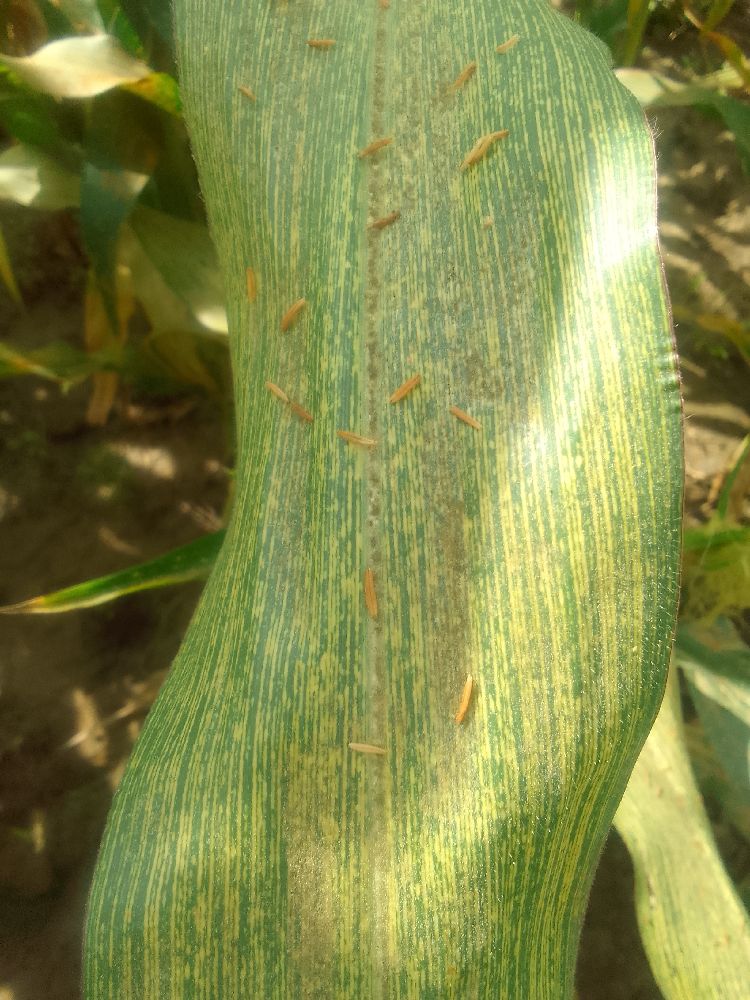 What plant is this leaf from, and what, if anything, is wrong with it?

maize, maize streak virus
